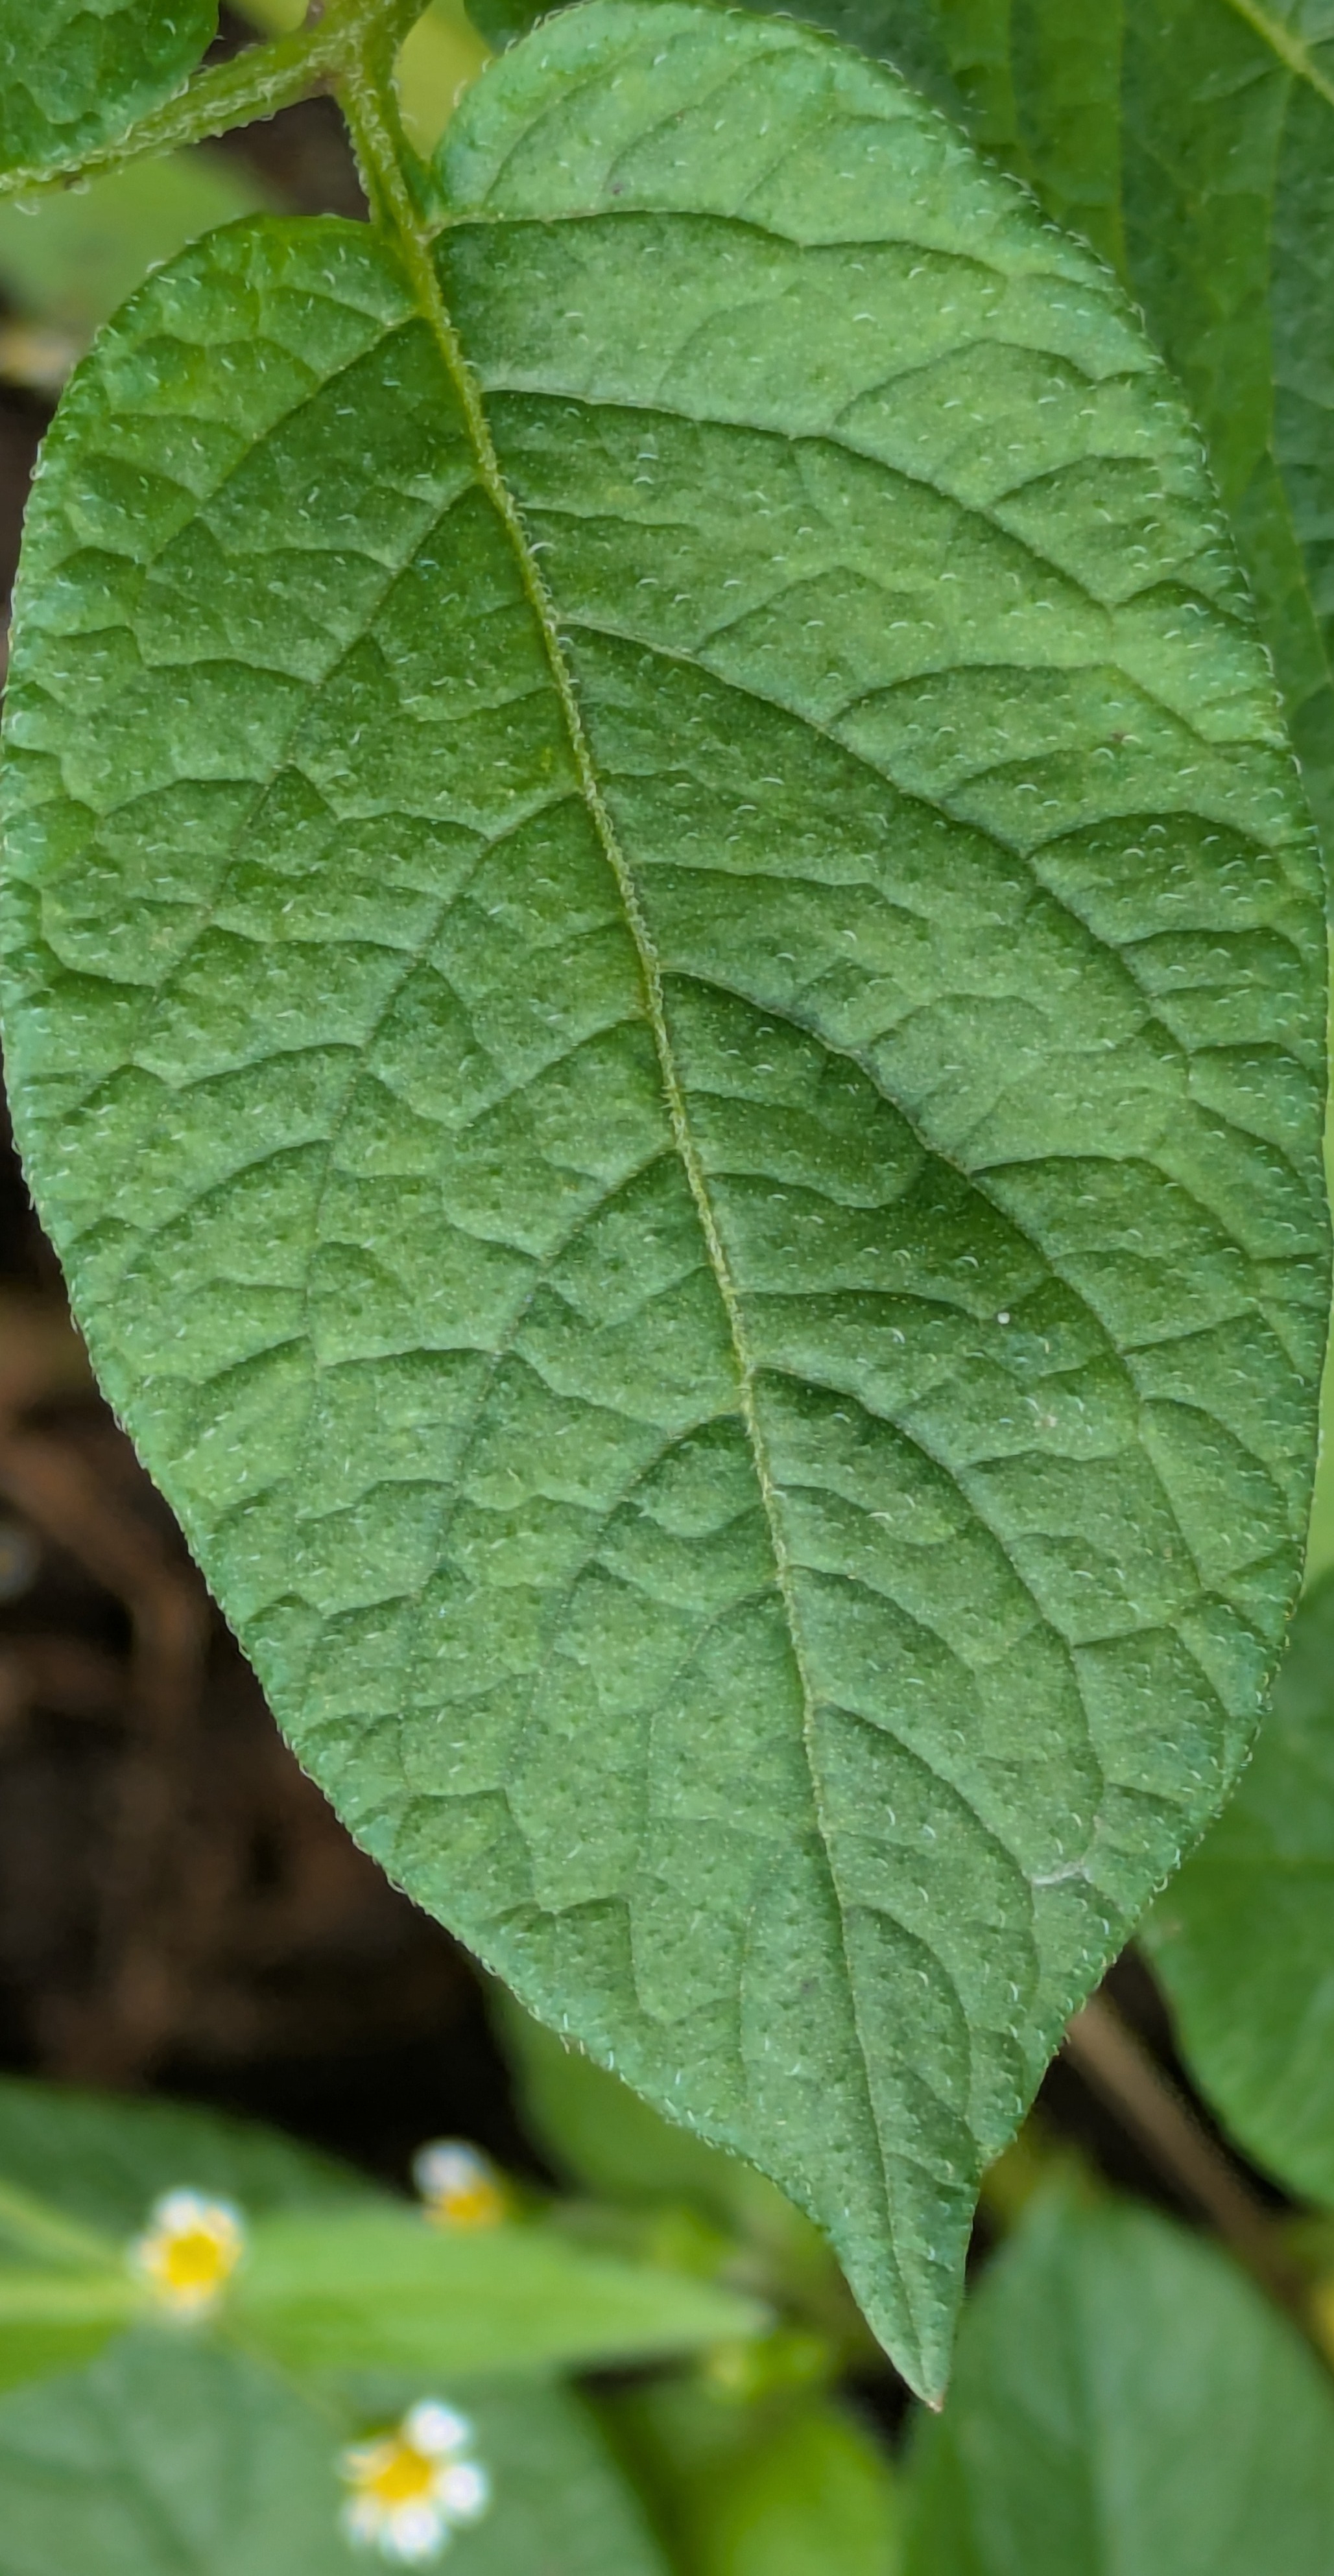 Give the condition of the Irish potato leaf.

healthy
